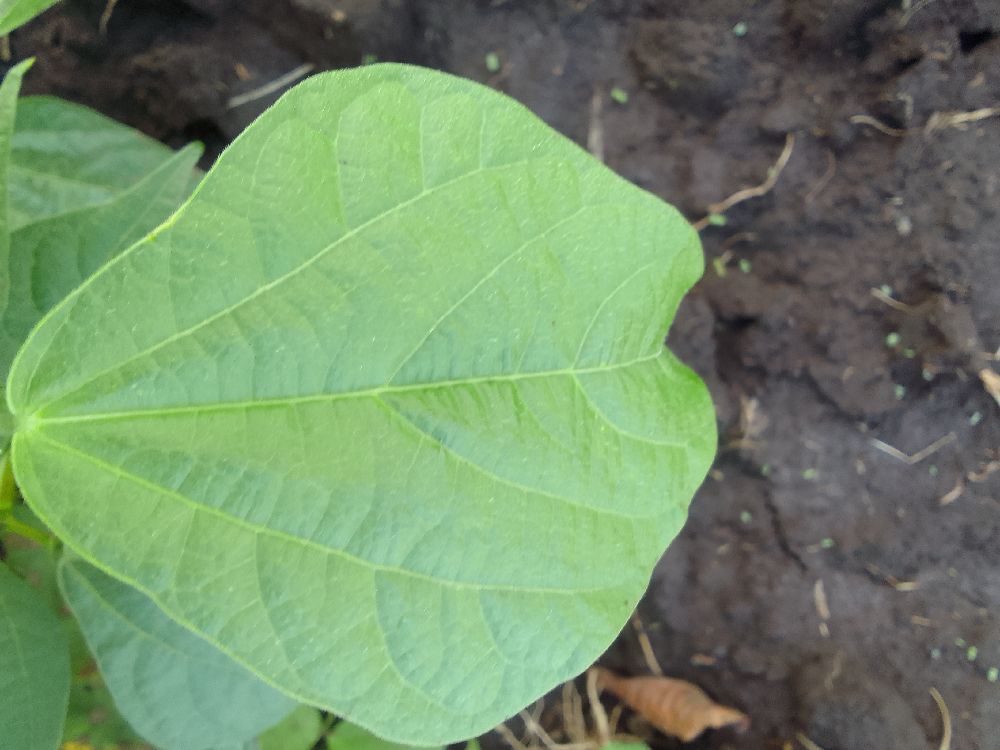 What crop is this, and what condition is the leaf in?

common bean, healthy
